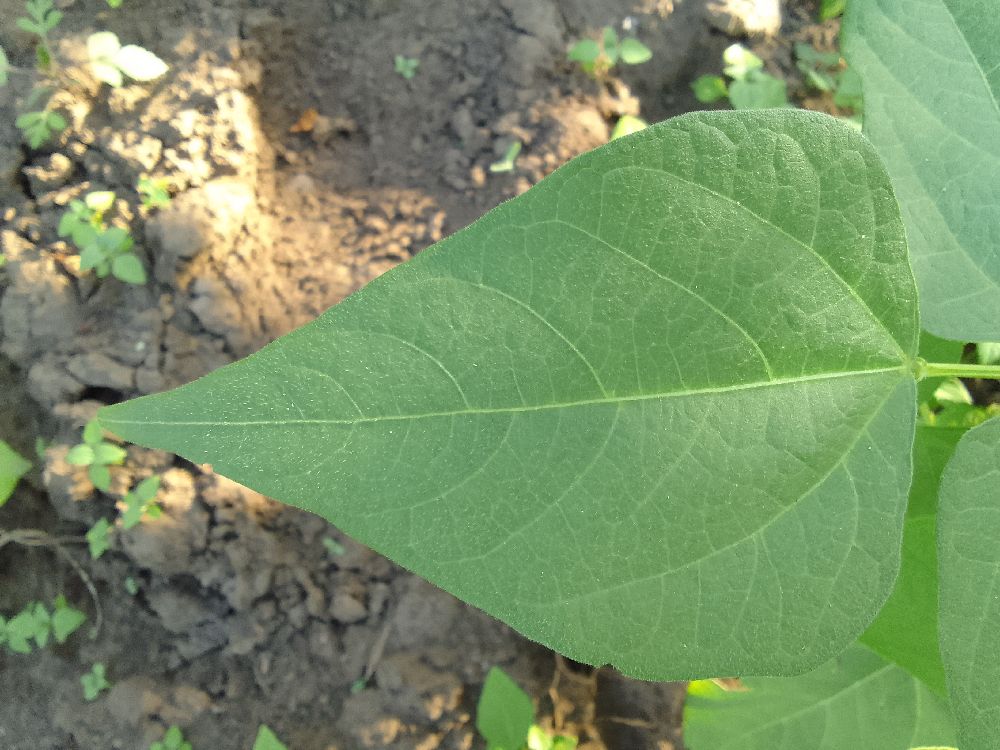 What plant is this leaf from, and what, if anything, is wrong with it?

common bean, healthy
